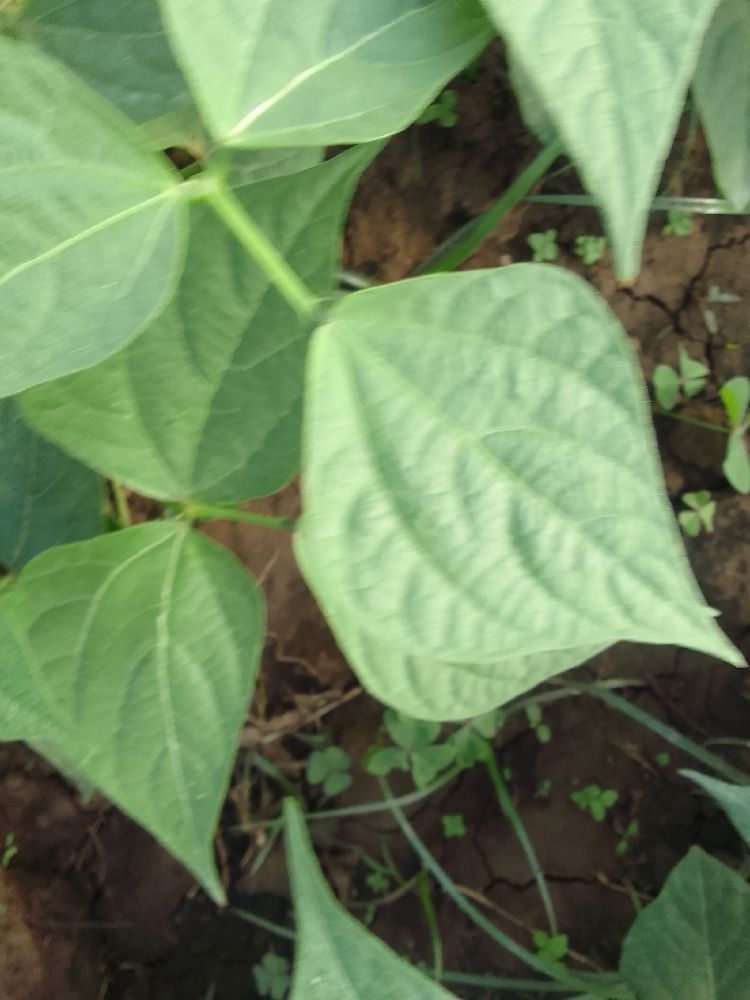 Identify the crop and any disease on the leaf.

common bean, healthy
